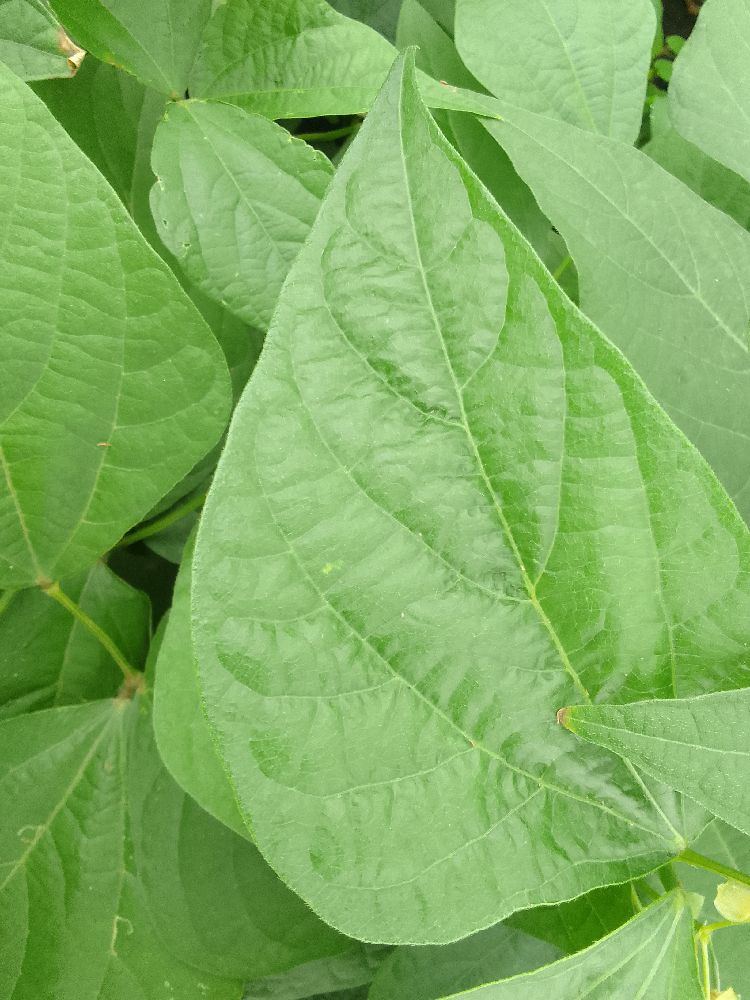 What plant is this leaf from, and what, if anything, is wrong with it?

common bean, healthy
